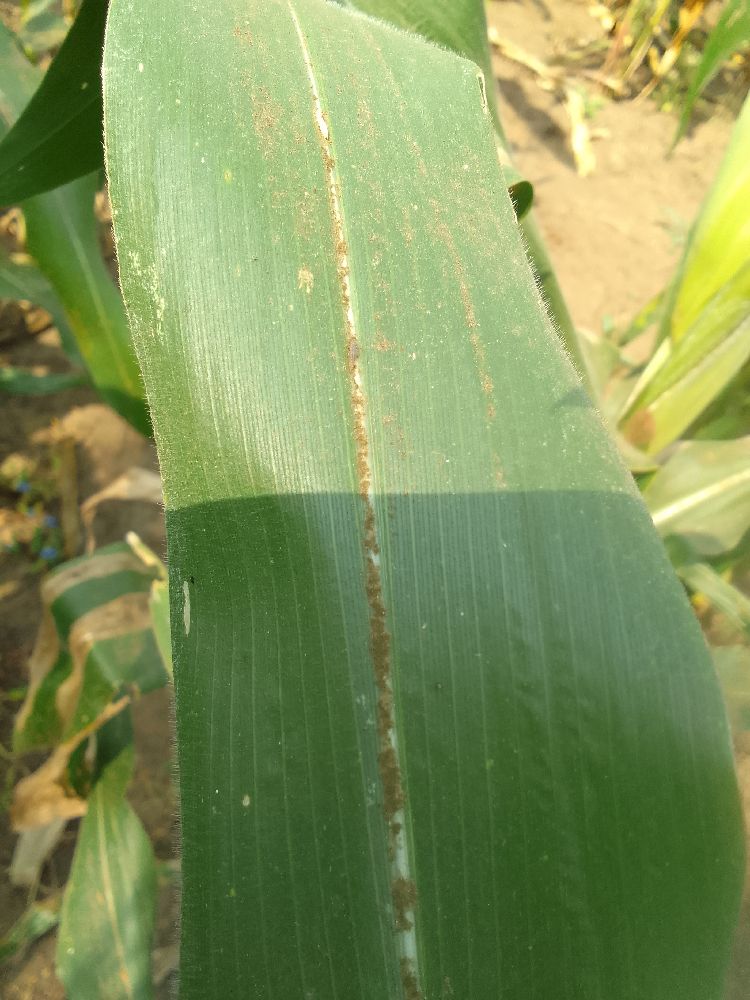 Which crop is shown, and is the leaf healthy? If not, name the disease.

maize, healthy
